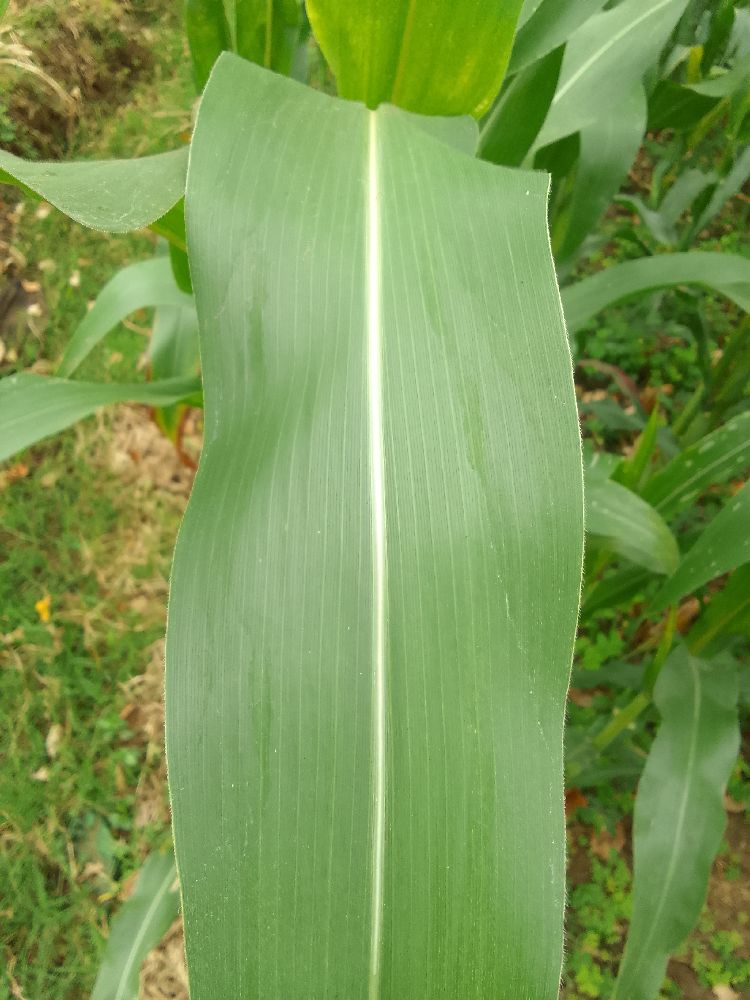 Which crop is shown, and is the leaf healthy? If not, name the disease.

maize, healthy
